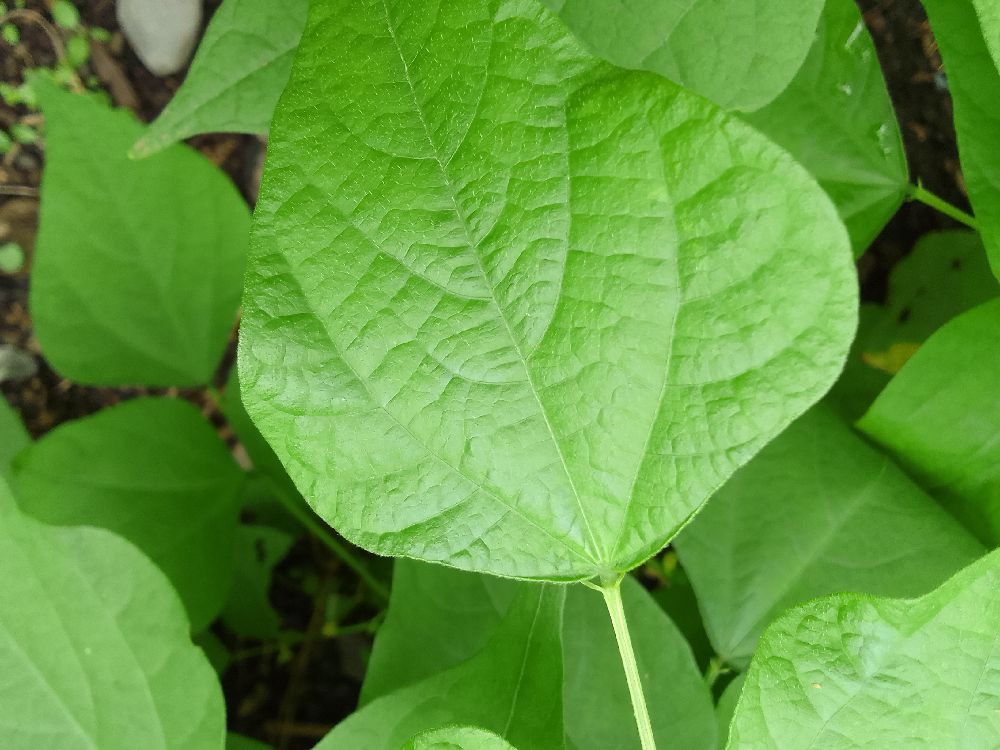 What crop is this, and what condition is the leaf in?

common bean, healthy
